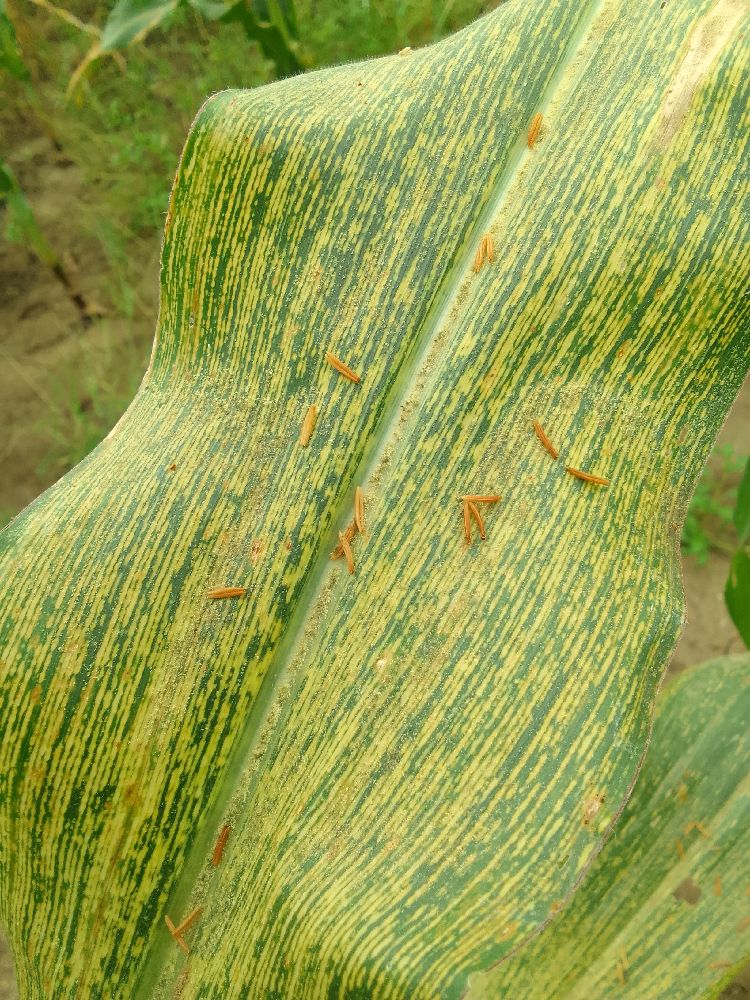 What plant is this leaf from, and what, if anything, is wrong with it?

maize, maize streak virus
